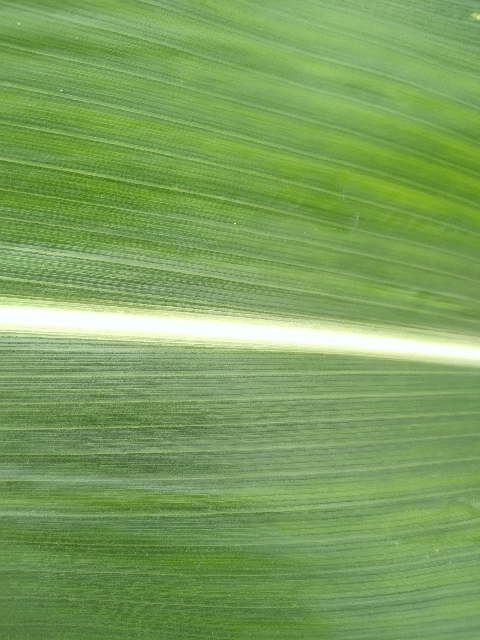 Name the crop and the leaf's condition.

maize, healthy
